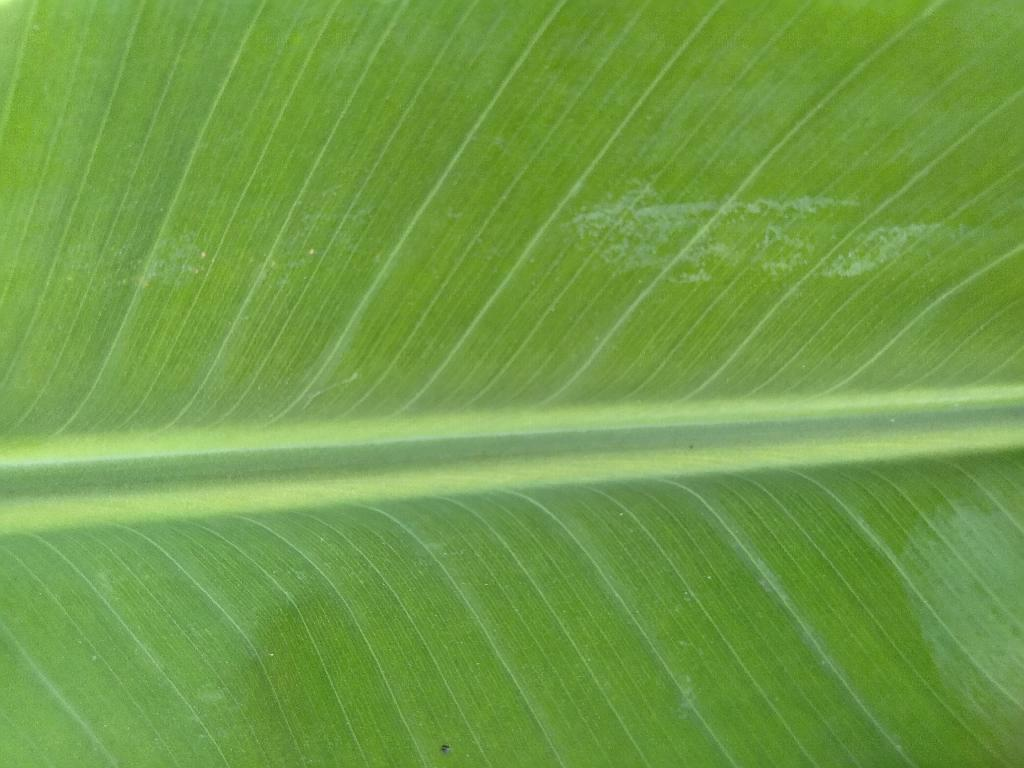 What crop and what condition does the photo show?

banana, healthy
